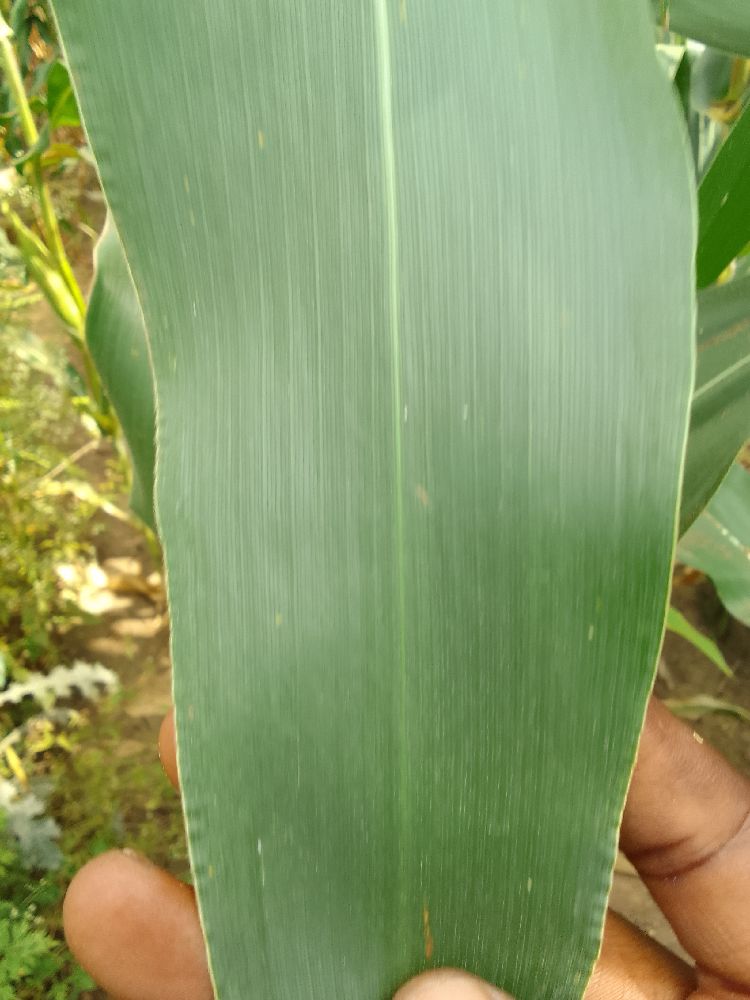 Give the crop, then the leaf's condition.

maize, healthy
